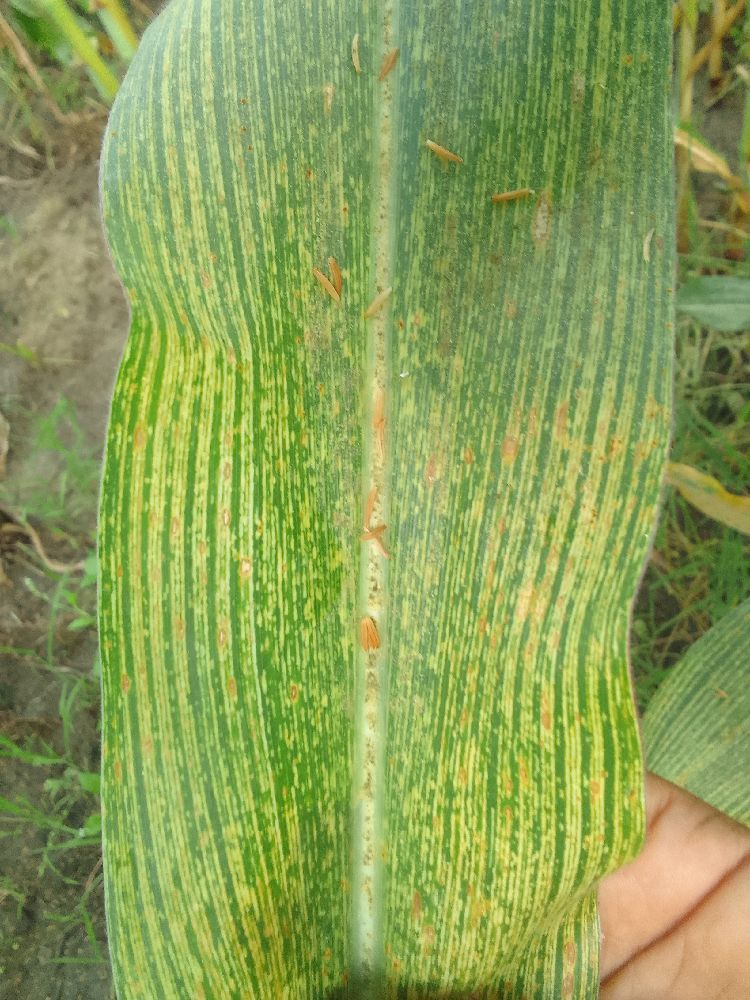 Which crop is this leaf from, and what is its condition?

maize, maize streak virus
